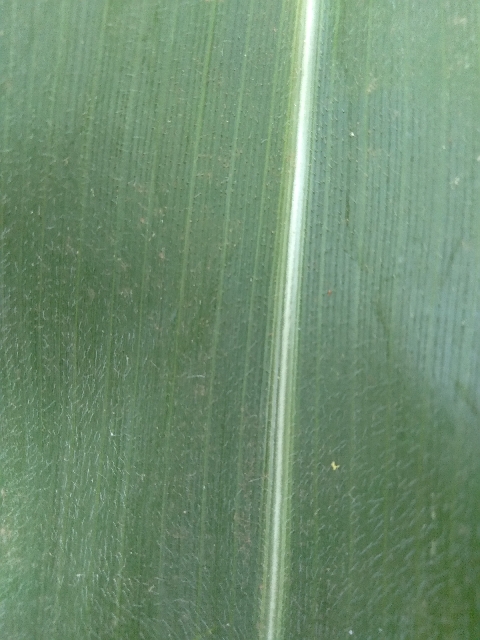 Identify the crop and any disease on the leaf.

maize, healthy
